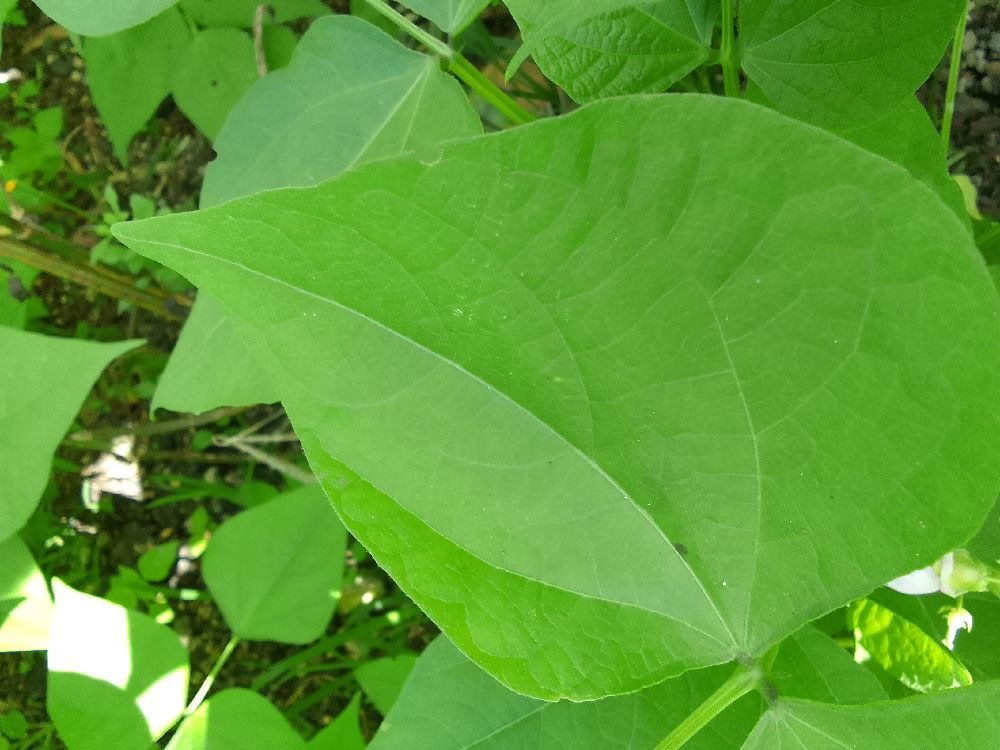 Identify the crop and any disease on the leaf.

common bean, healthy
